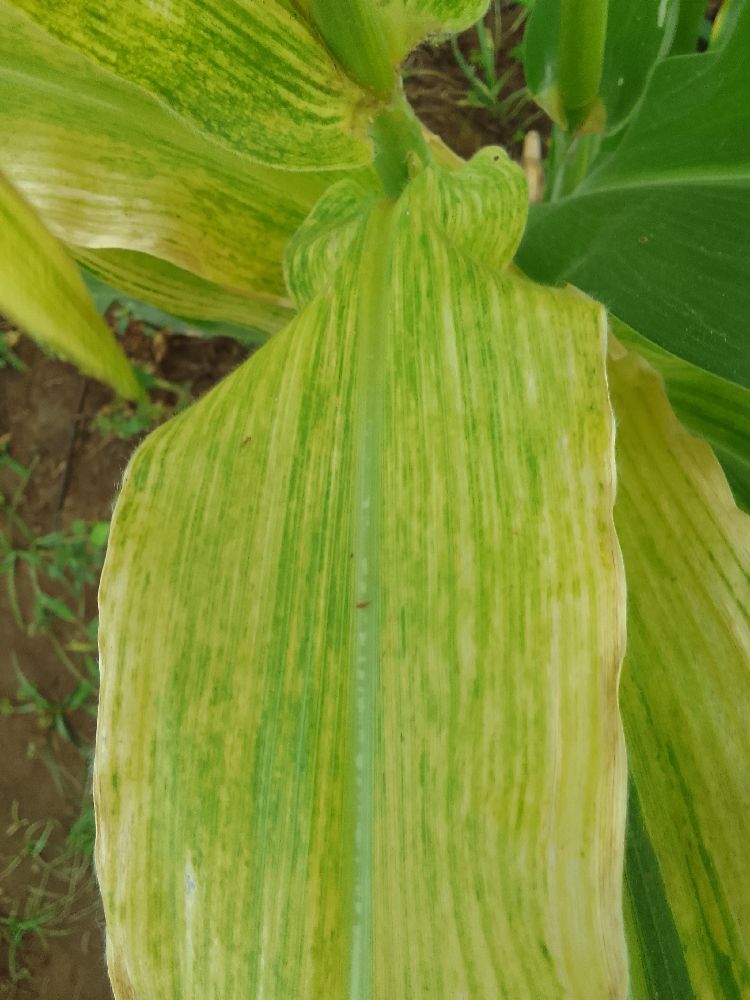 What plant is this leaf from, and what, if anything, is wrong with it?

maize, maize lethal necrosis
